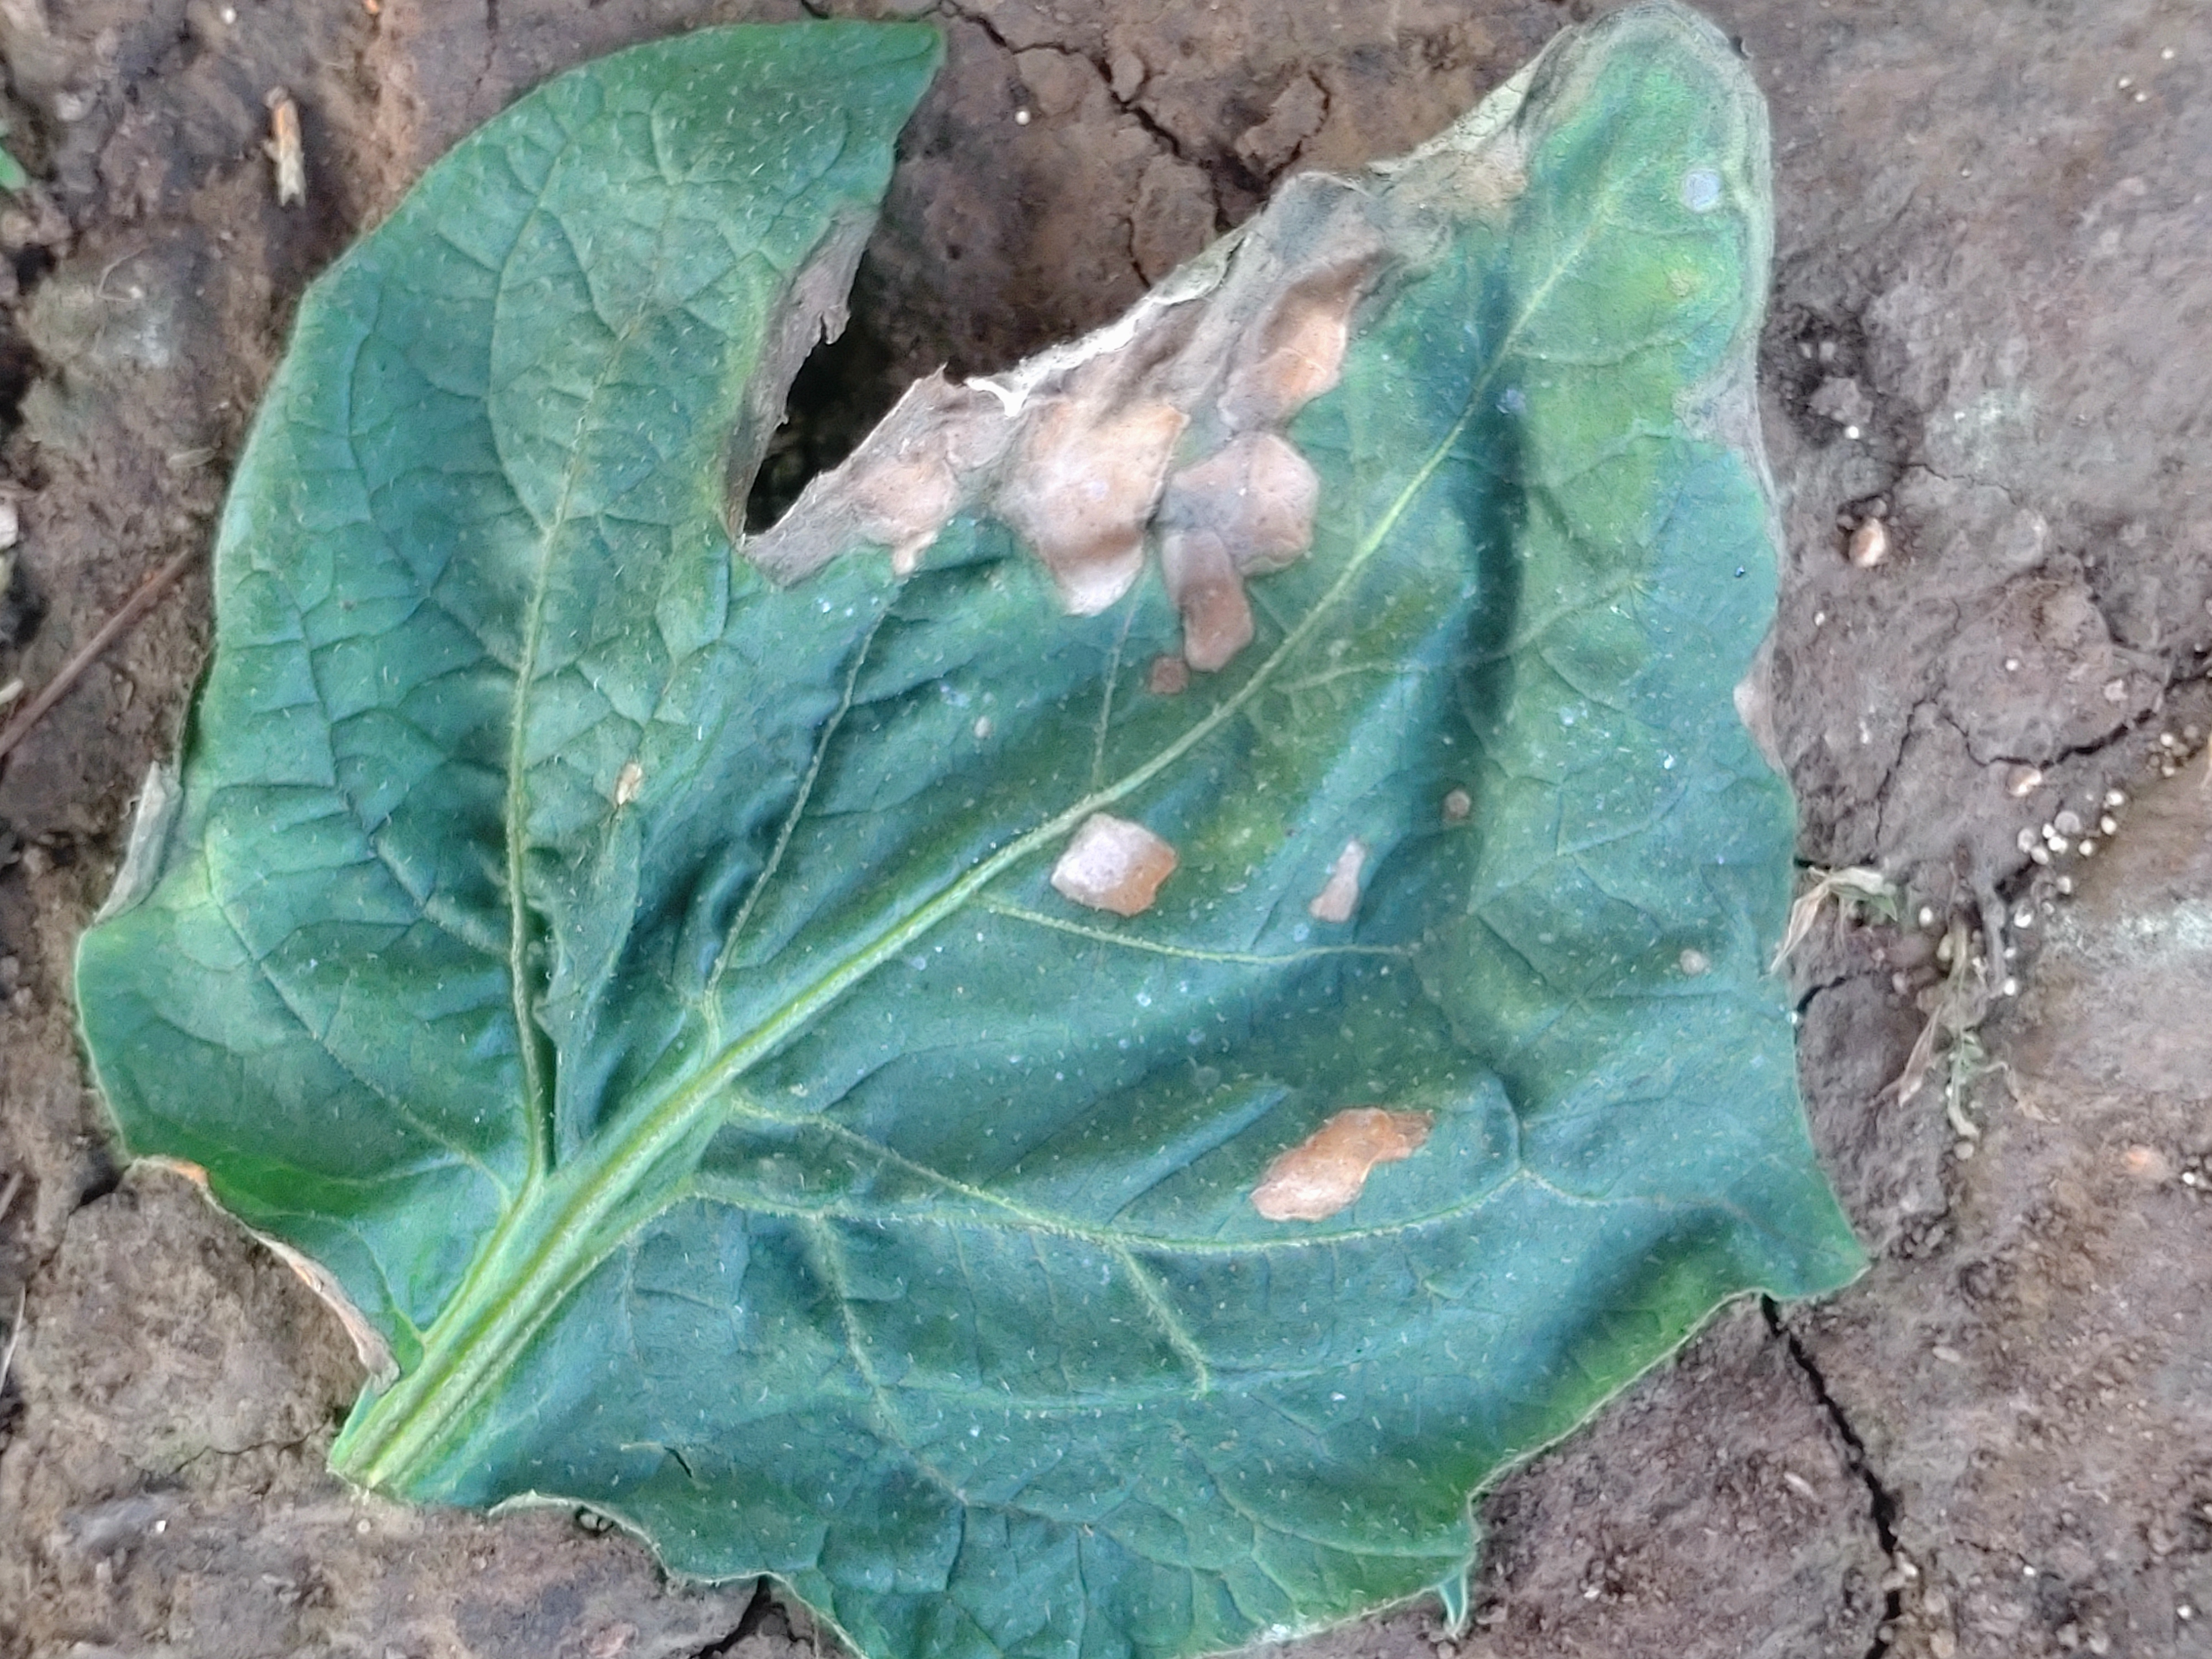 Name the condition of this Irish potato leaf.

early blight
